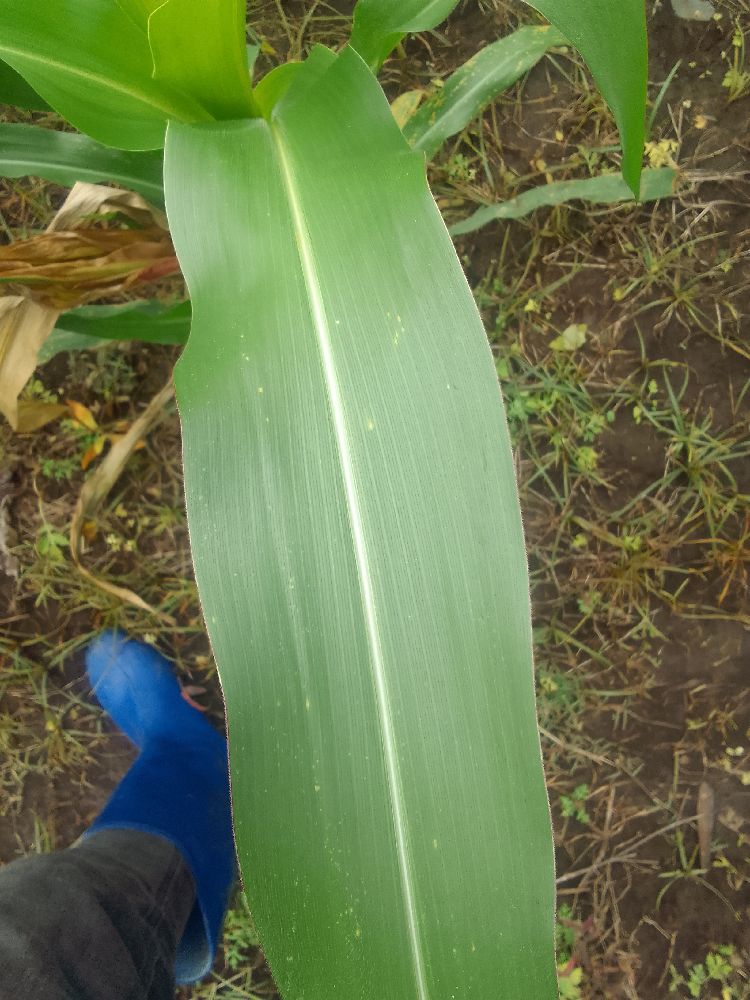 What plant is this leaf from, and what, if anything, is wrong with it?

maize, healthy
